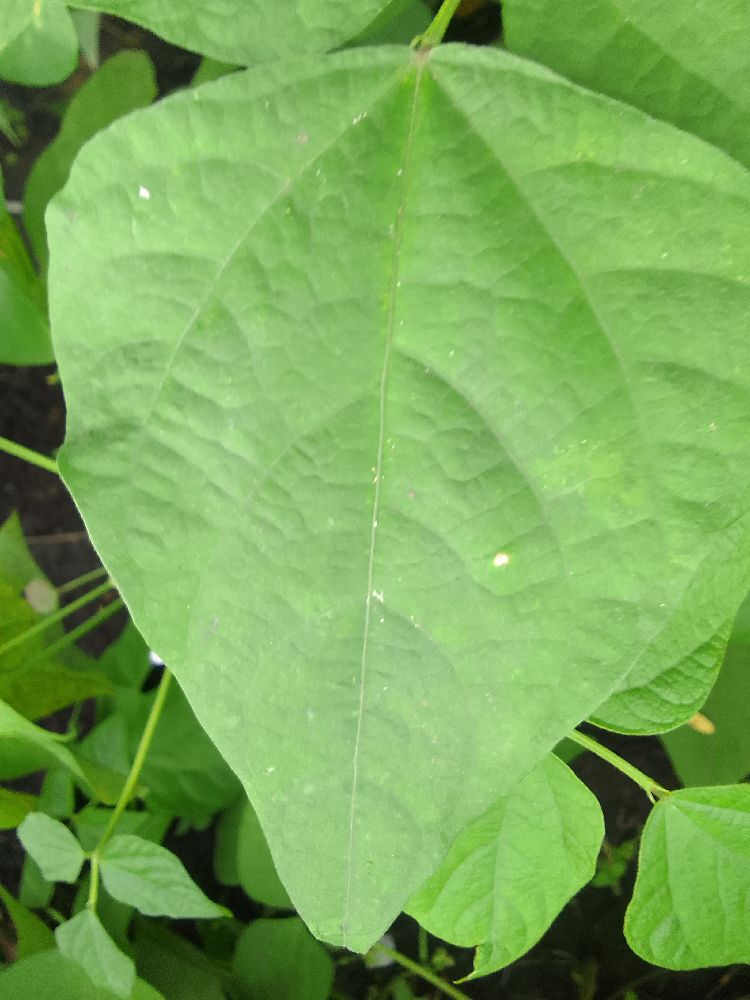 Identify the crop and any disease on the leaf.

common bean, healthy
